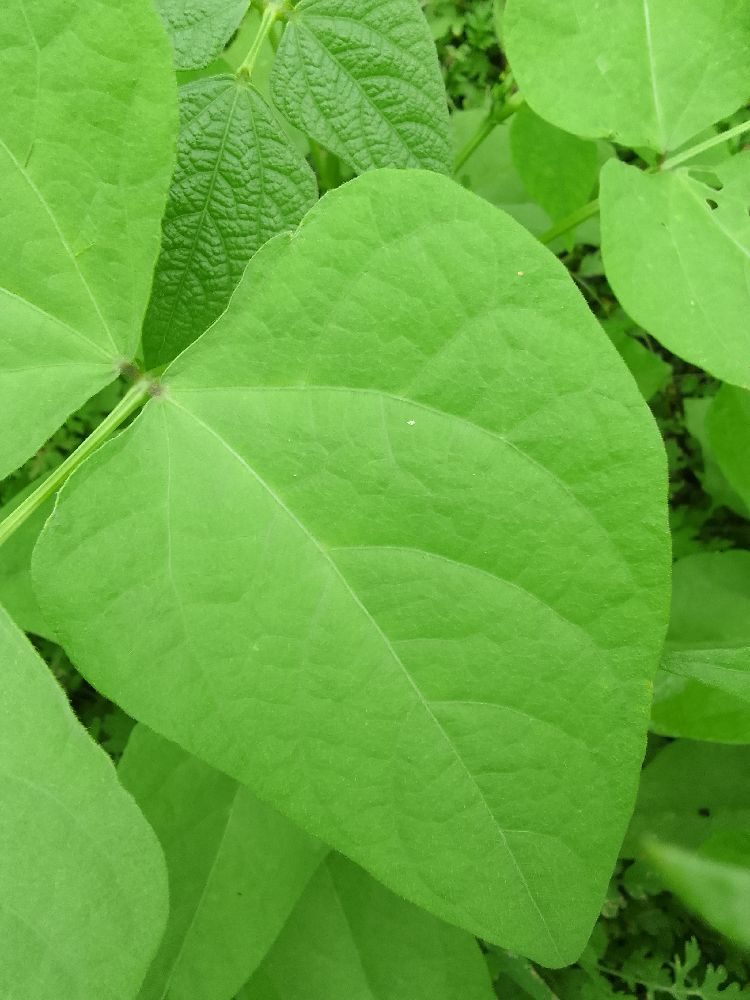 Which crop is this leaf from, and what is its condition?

common bean, healthy
